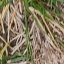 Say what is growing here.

grass
